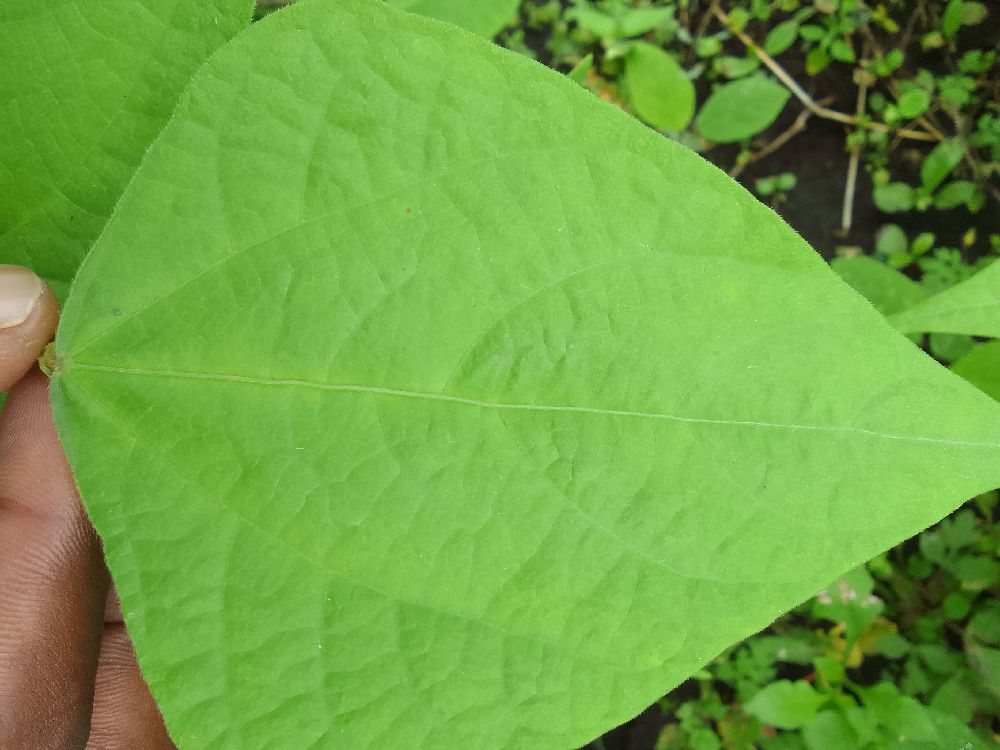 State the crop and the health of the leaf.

common bean, healthy
